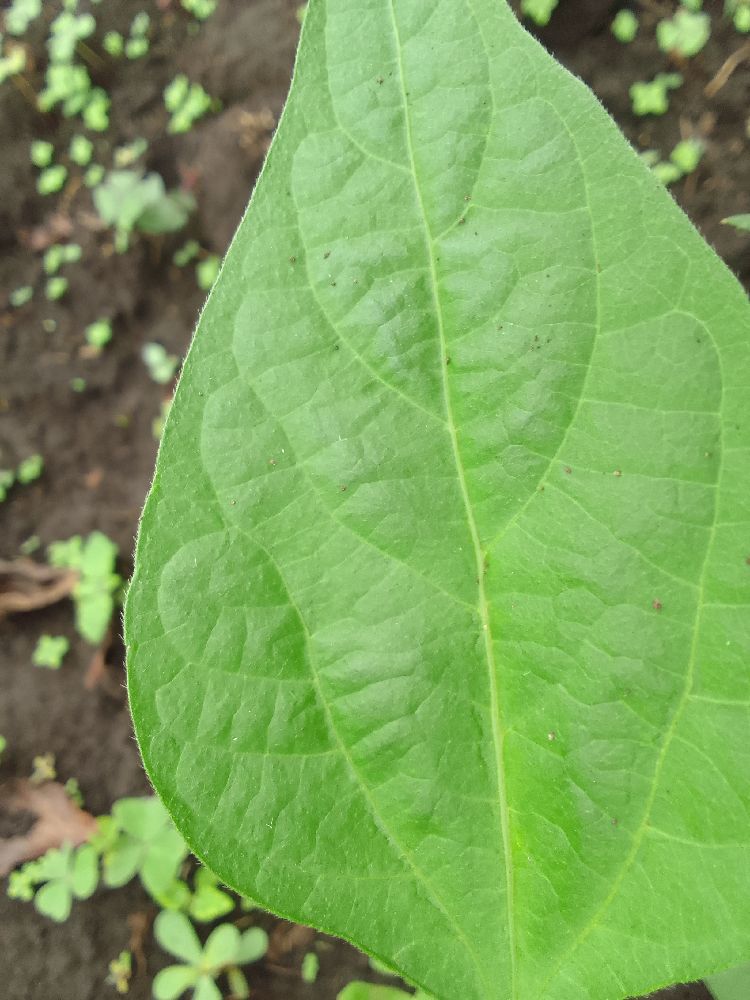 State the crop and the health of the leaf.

common bean, healthy
